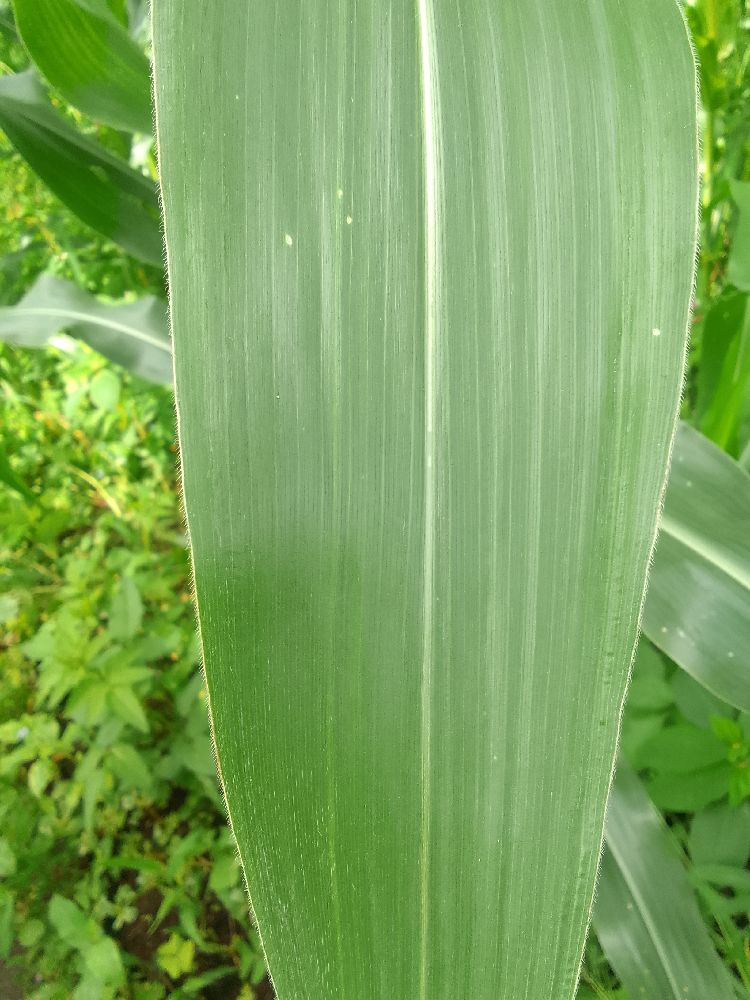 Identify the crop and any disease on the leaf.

maize, healthy
